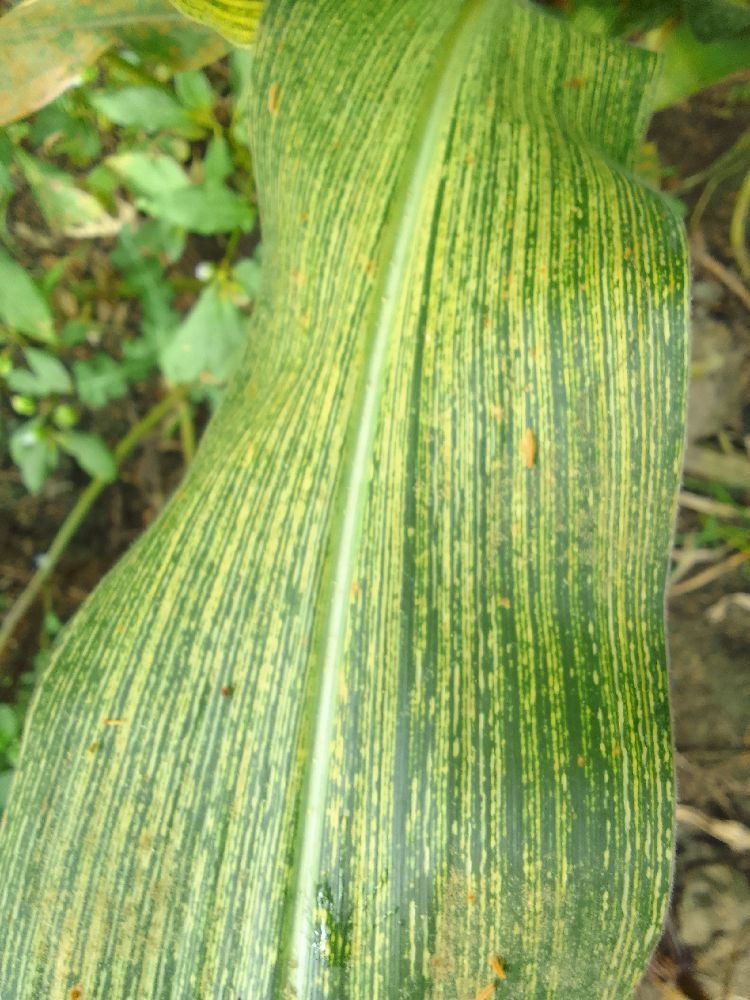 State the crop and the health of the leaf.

maize, maize streak virus
